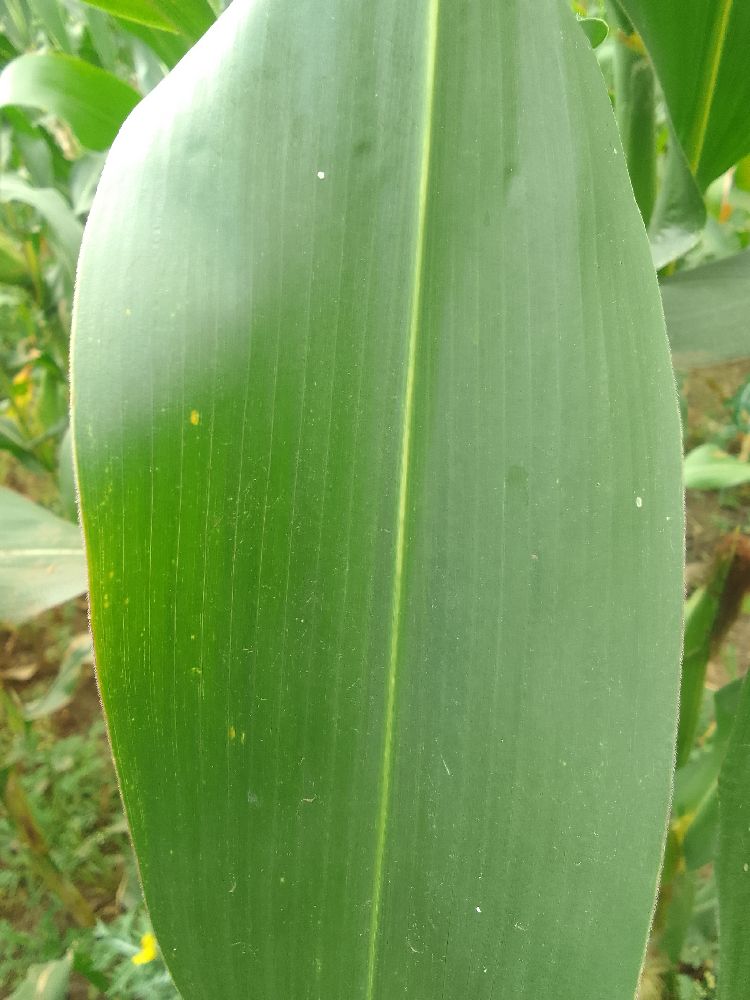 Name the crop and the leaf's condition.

maize, healthy
